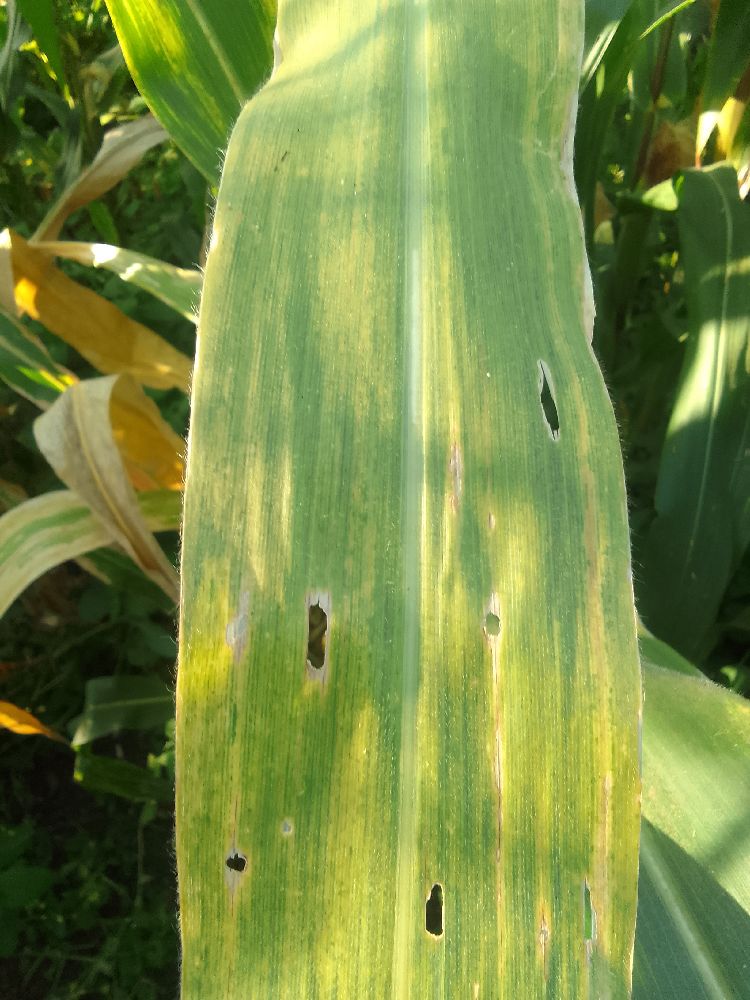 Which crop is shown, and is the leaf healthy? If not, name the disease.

maize, maize lethal necrosis
